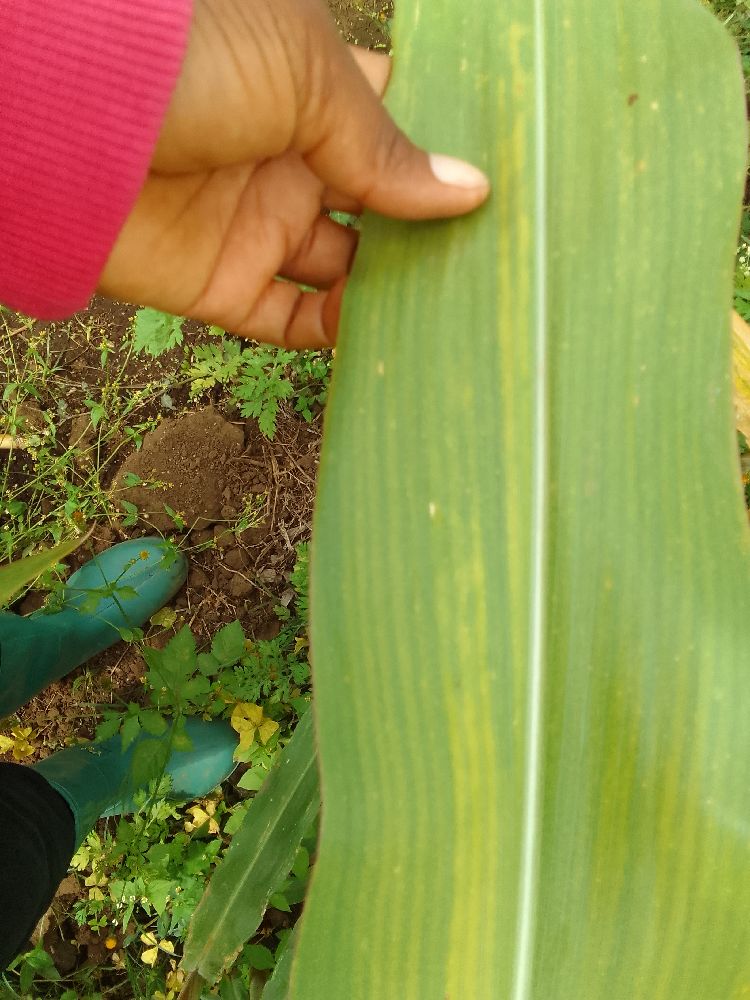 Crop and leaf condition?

maize, maize lethal necrosis
